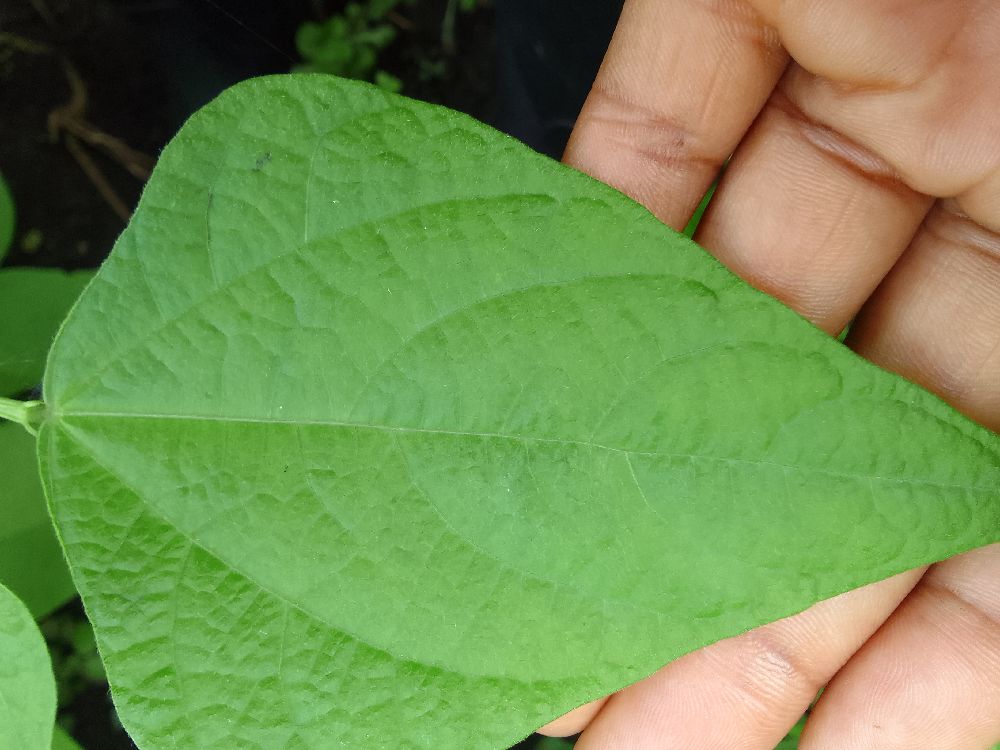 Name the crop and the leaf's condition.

common bean, healthy
